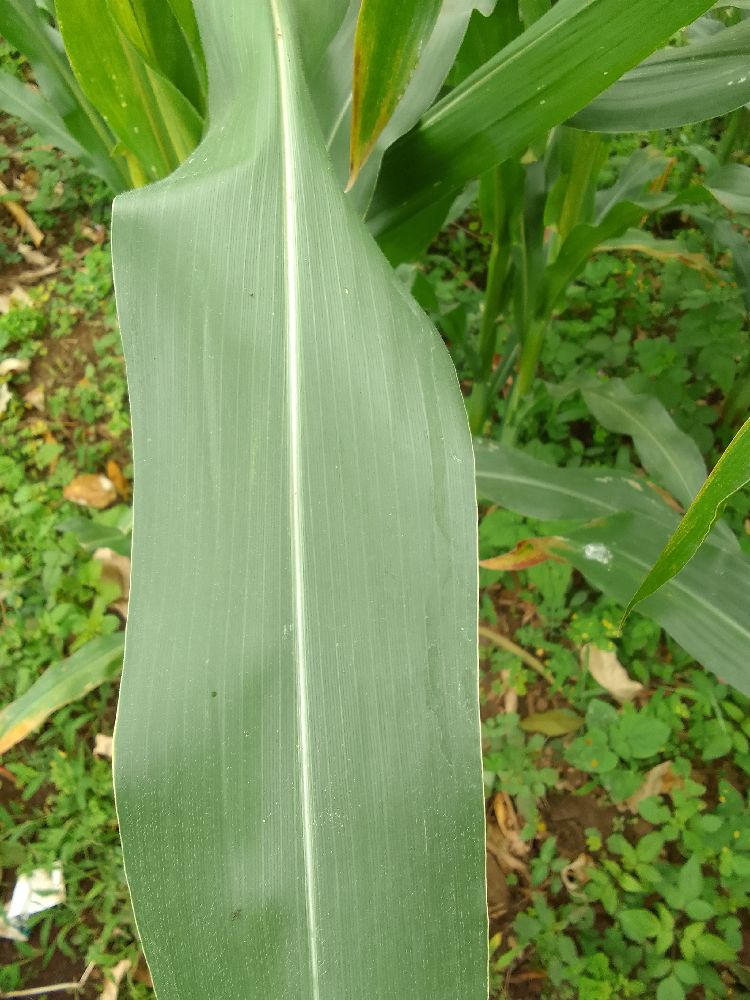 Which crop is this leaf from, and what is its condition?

maize, healthy
